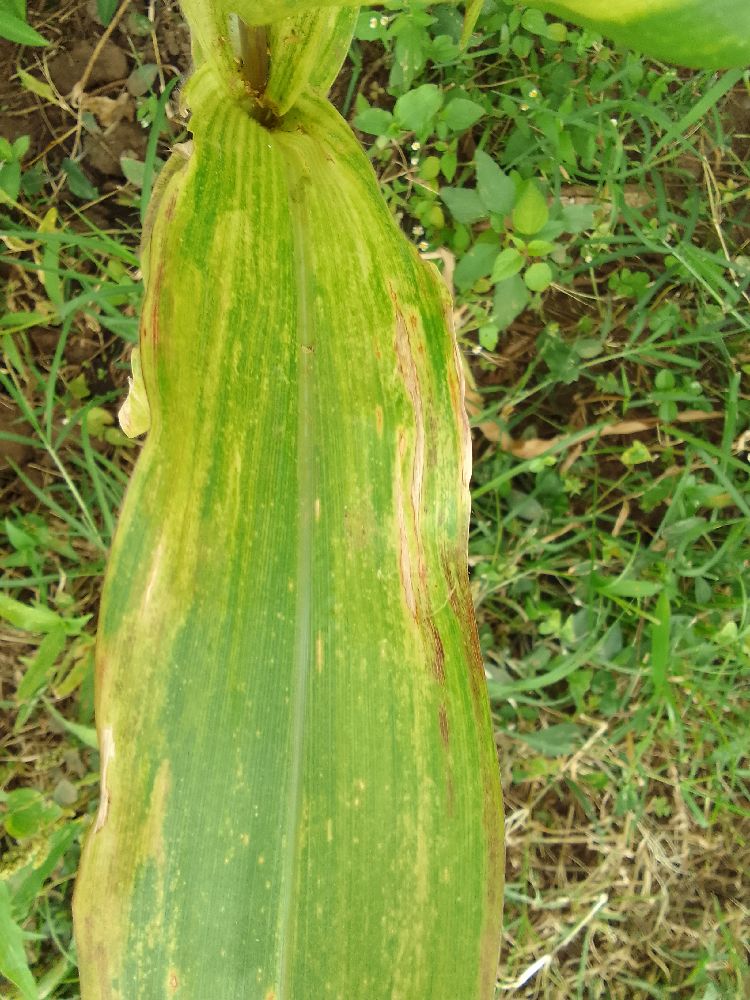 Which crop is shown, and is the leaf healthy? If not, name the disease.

maize, maize lethal necrosis
